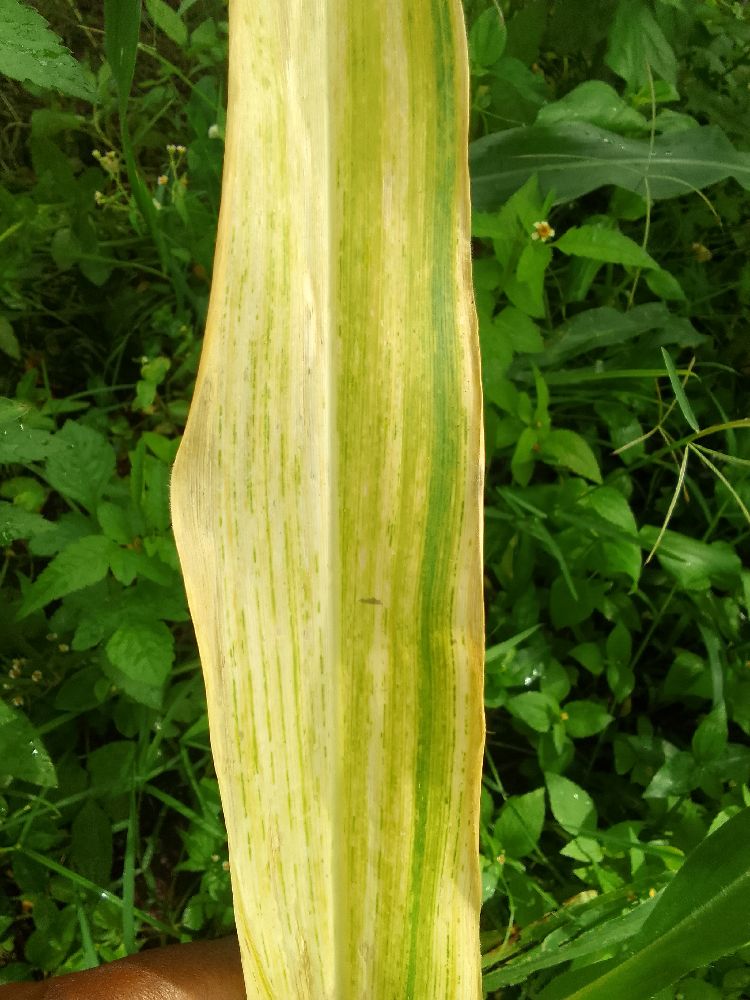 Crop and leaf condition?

maize, maize lethal necrosis
